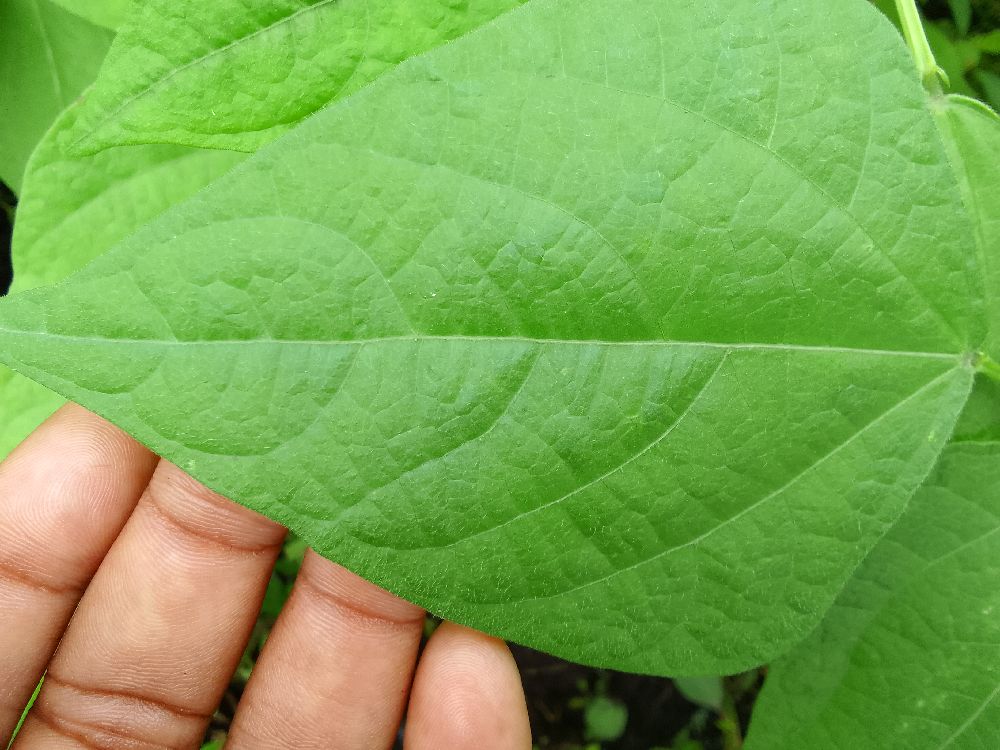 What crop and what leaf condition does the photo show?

common bean, healthy
